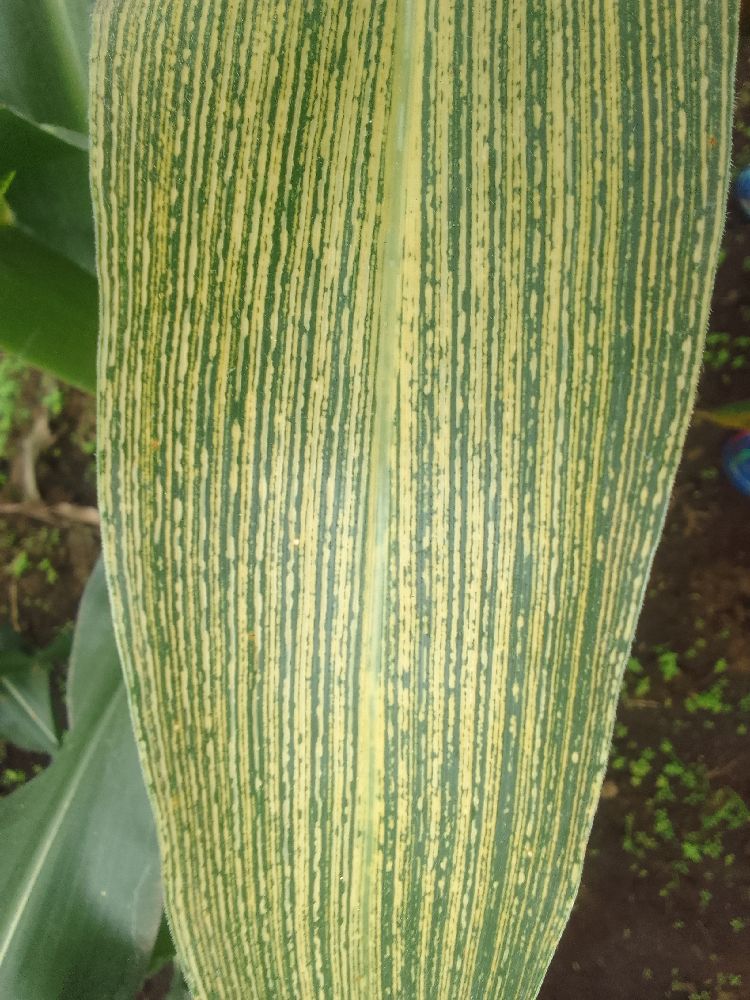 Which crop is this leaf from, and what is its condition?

maize, maize streak virus
